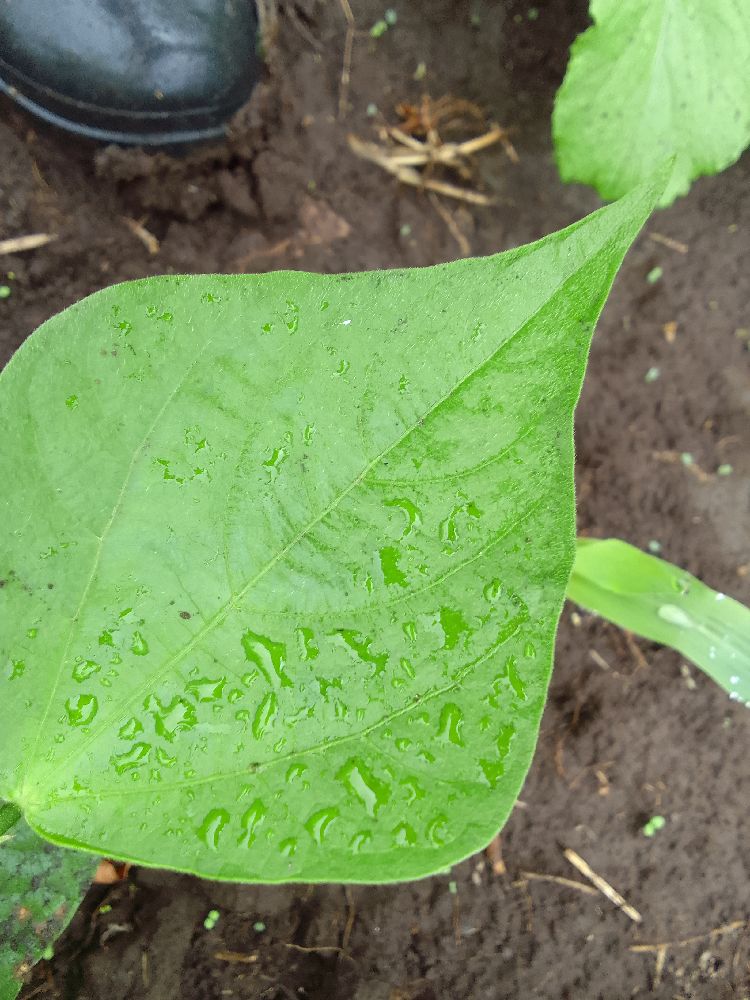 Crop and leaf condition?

common bean, healthy
